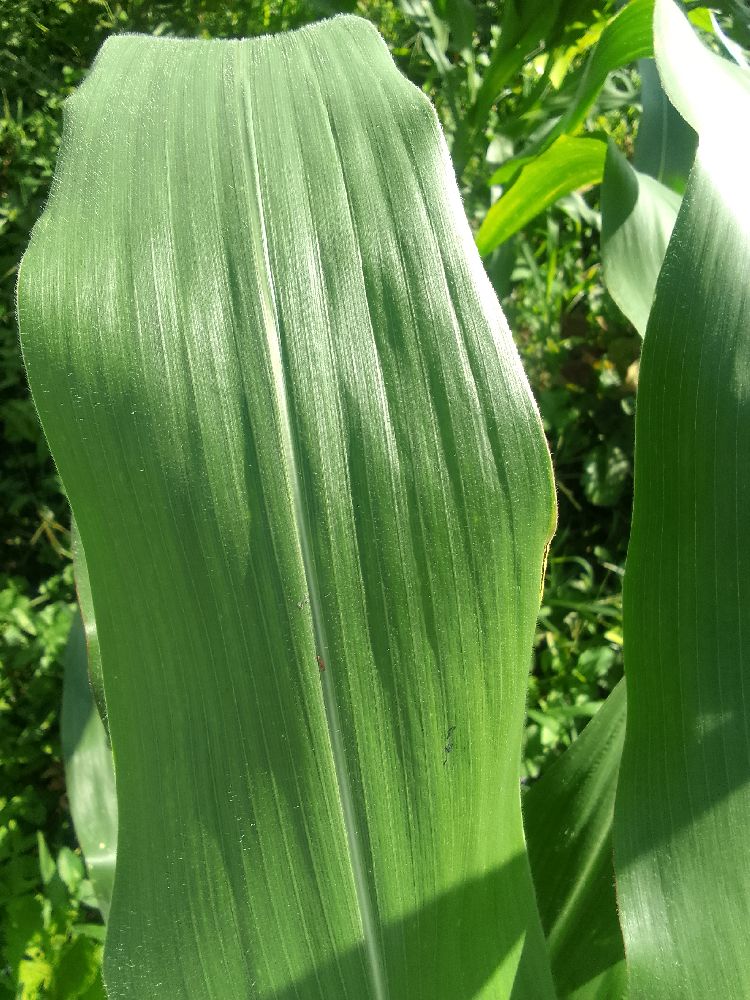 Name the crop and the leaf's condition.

maize, healthy
